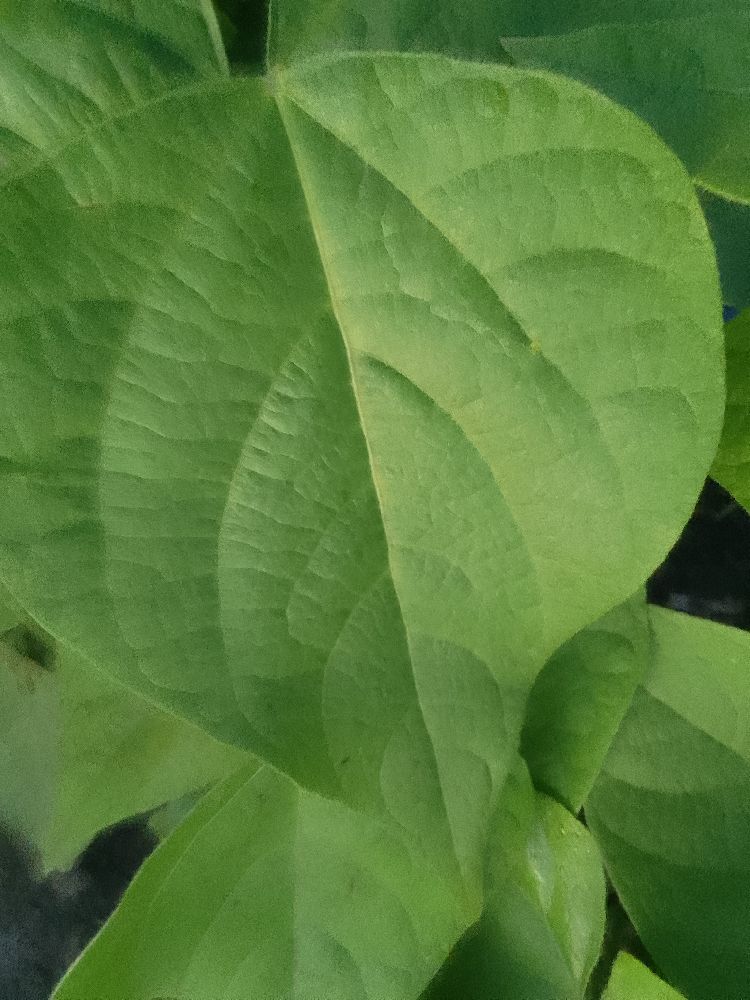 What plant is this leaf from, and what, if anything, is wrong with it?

common bean, healthy
